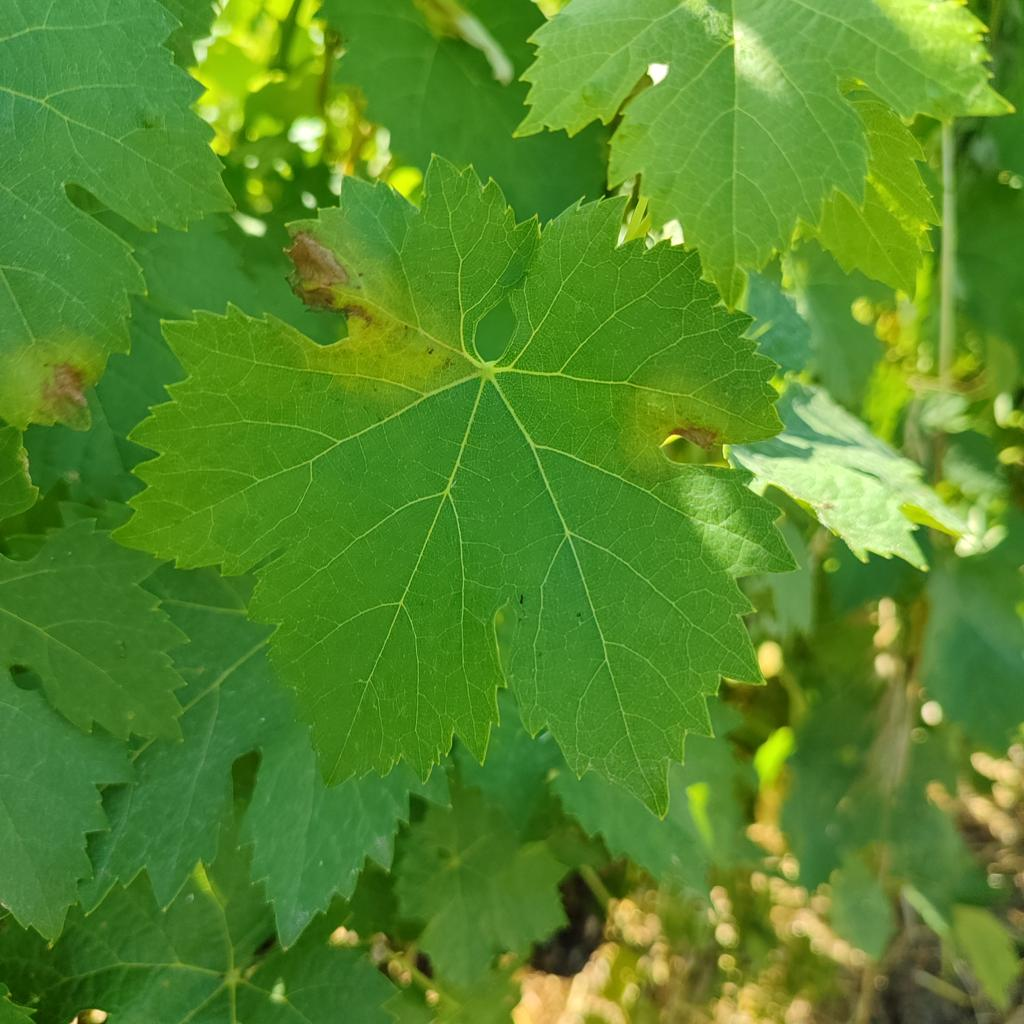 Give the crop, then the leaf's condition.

grapevine, downy mildew
